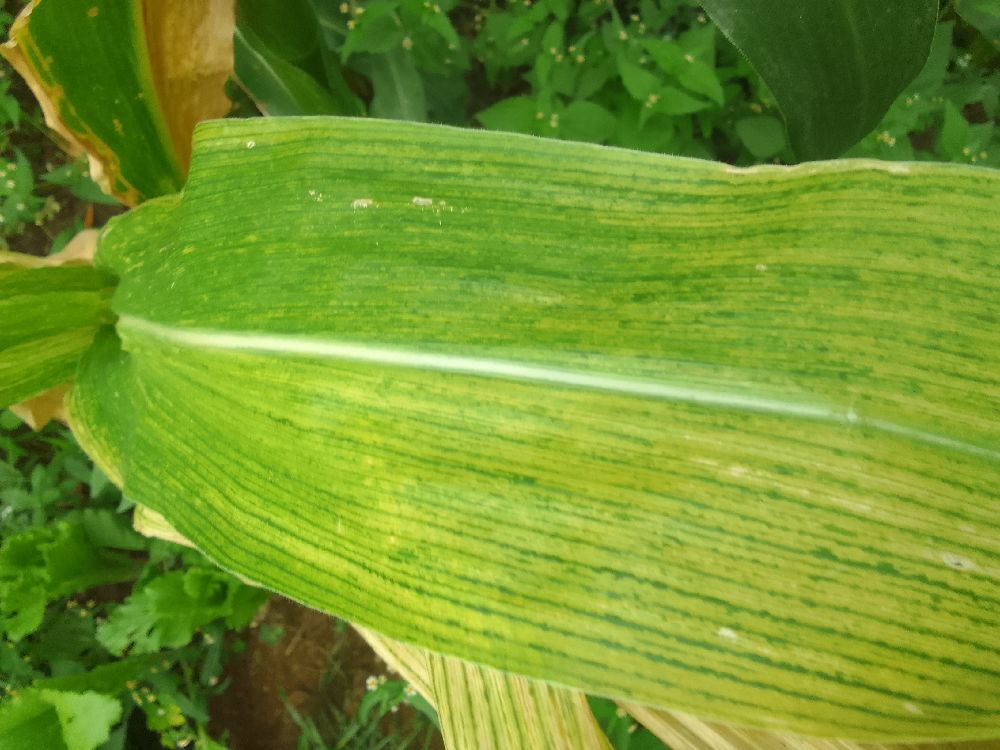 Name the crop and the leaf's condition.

maize, maize lethal necrosis
